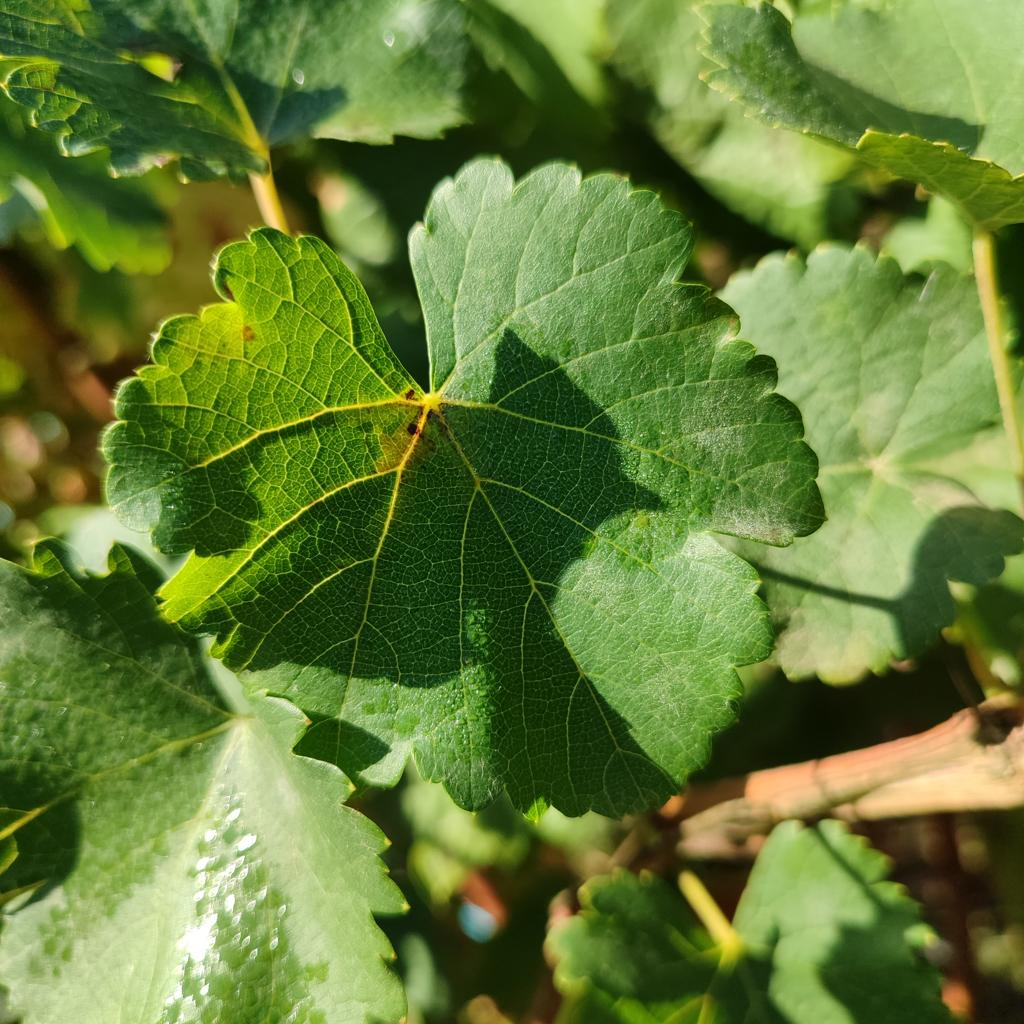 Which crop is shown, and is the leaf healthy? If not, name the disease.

grapevine, powdery mildew
